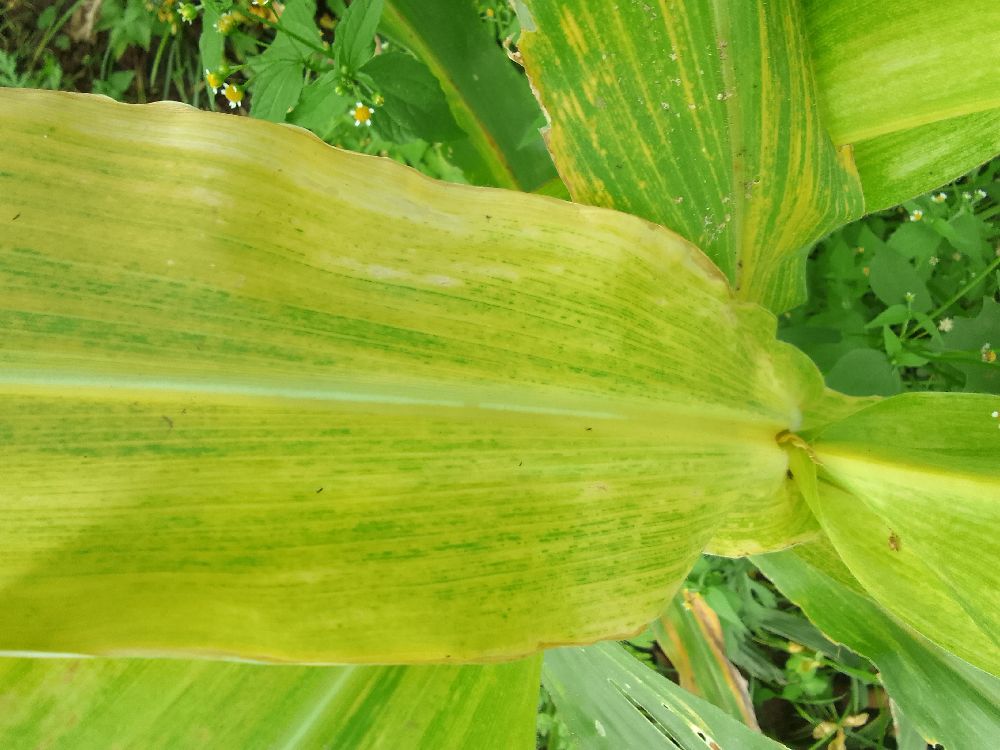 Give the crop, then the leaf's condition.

maize, maize lethal necrosis
